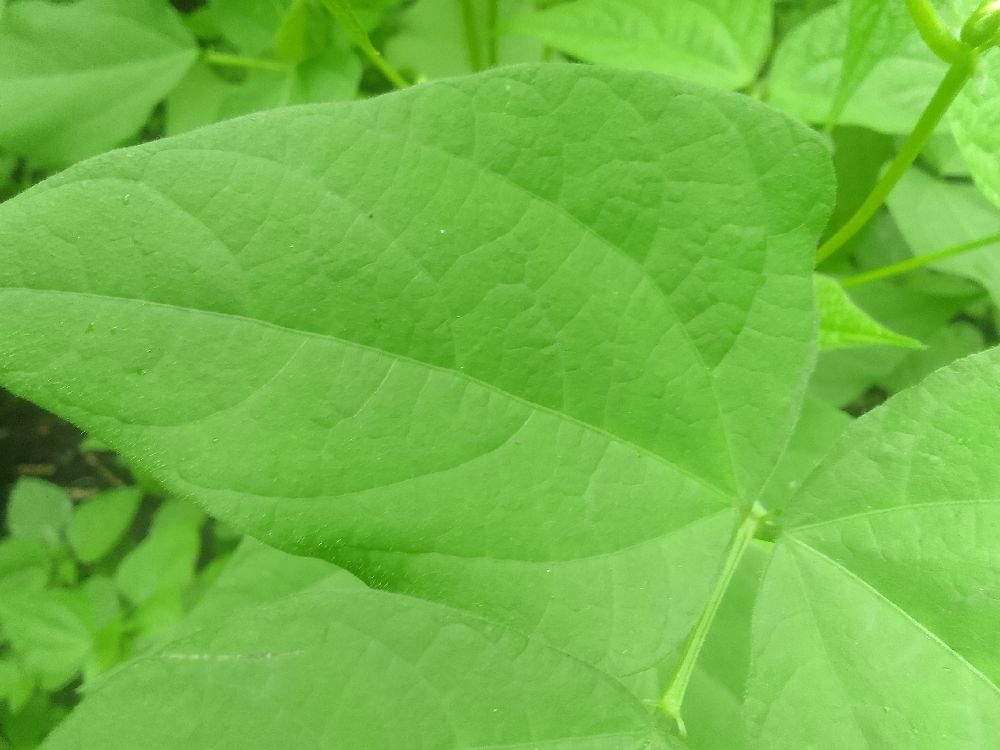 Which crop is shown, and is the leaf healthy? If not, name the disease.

common bean, healthy
